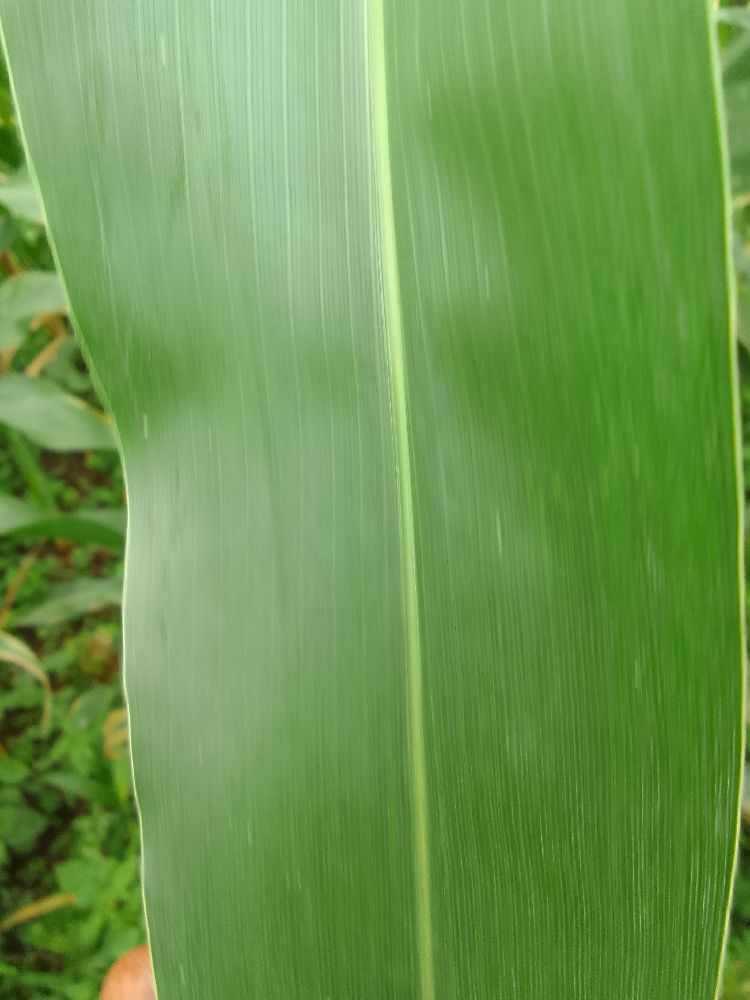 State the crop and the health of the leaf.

maize, healthy
